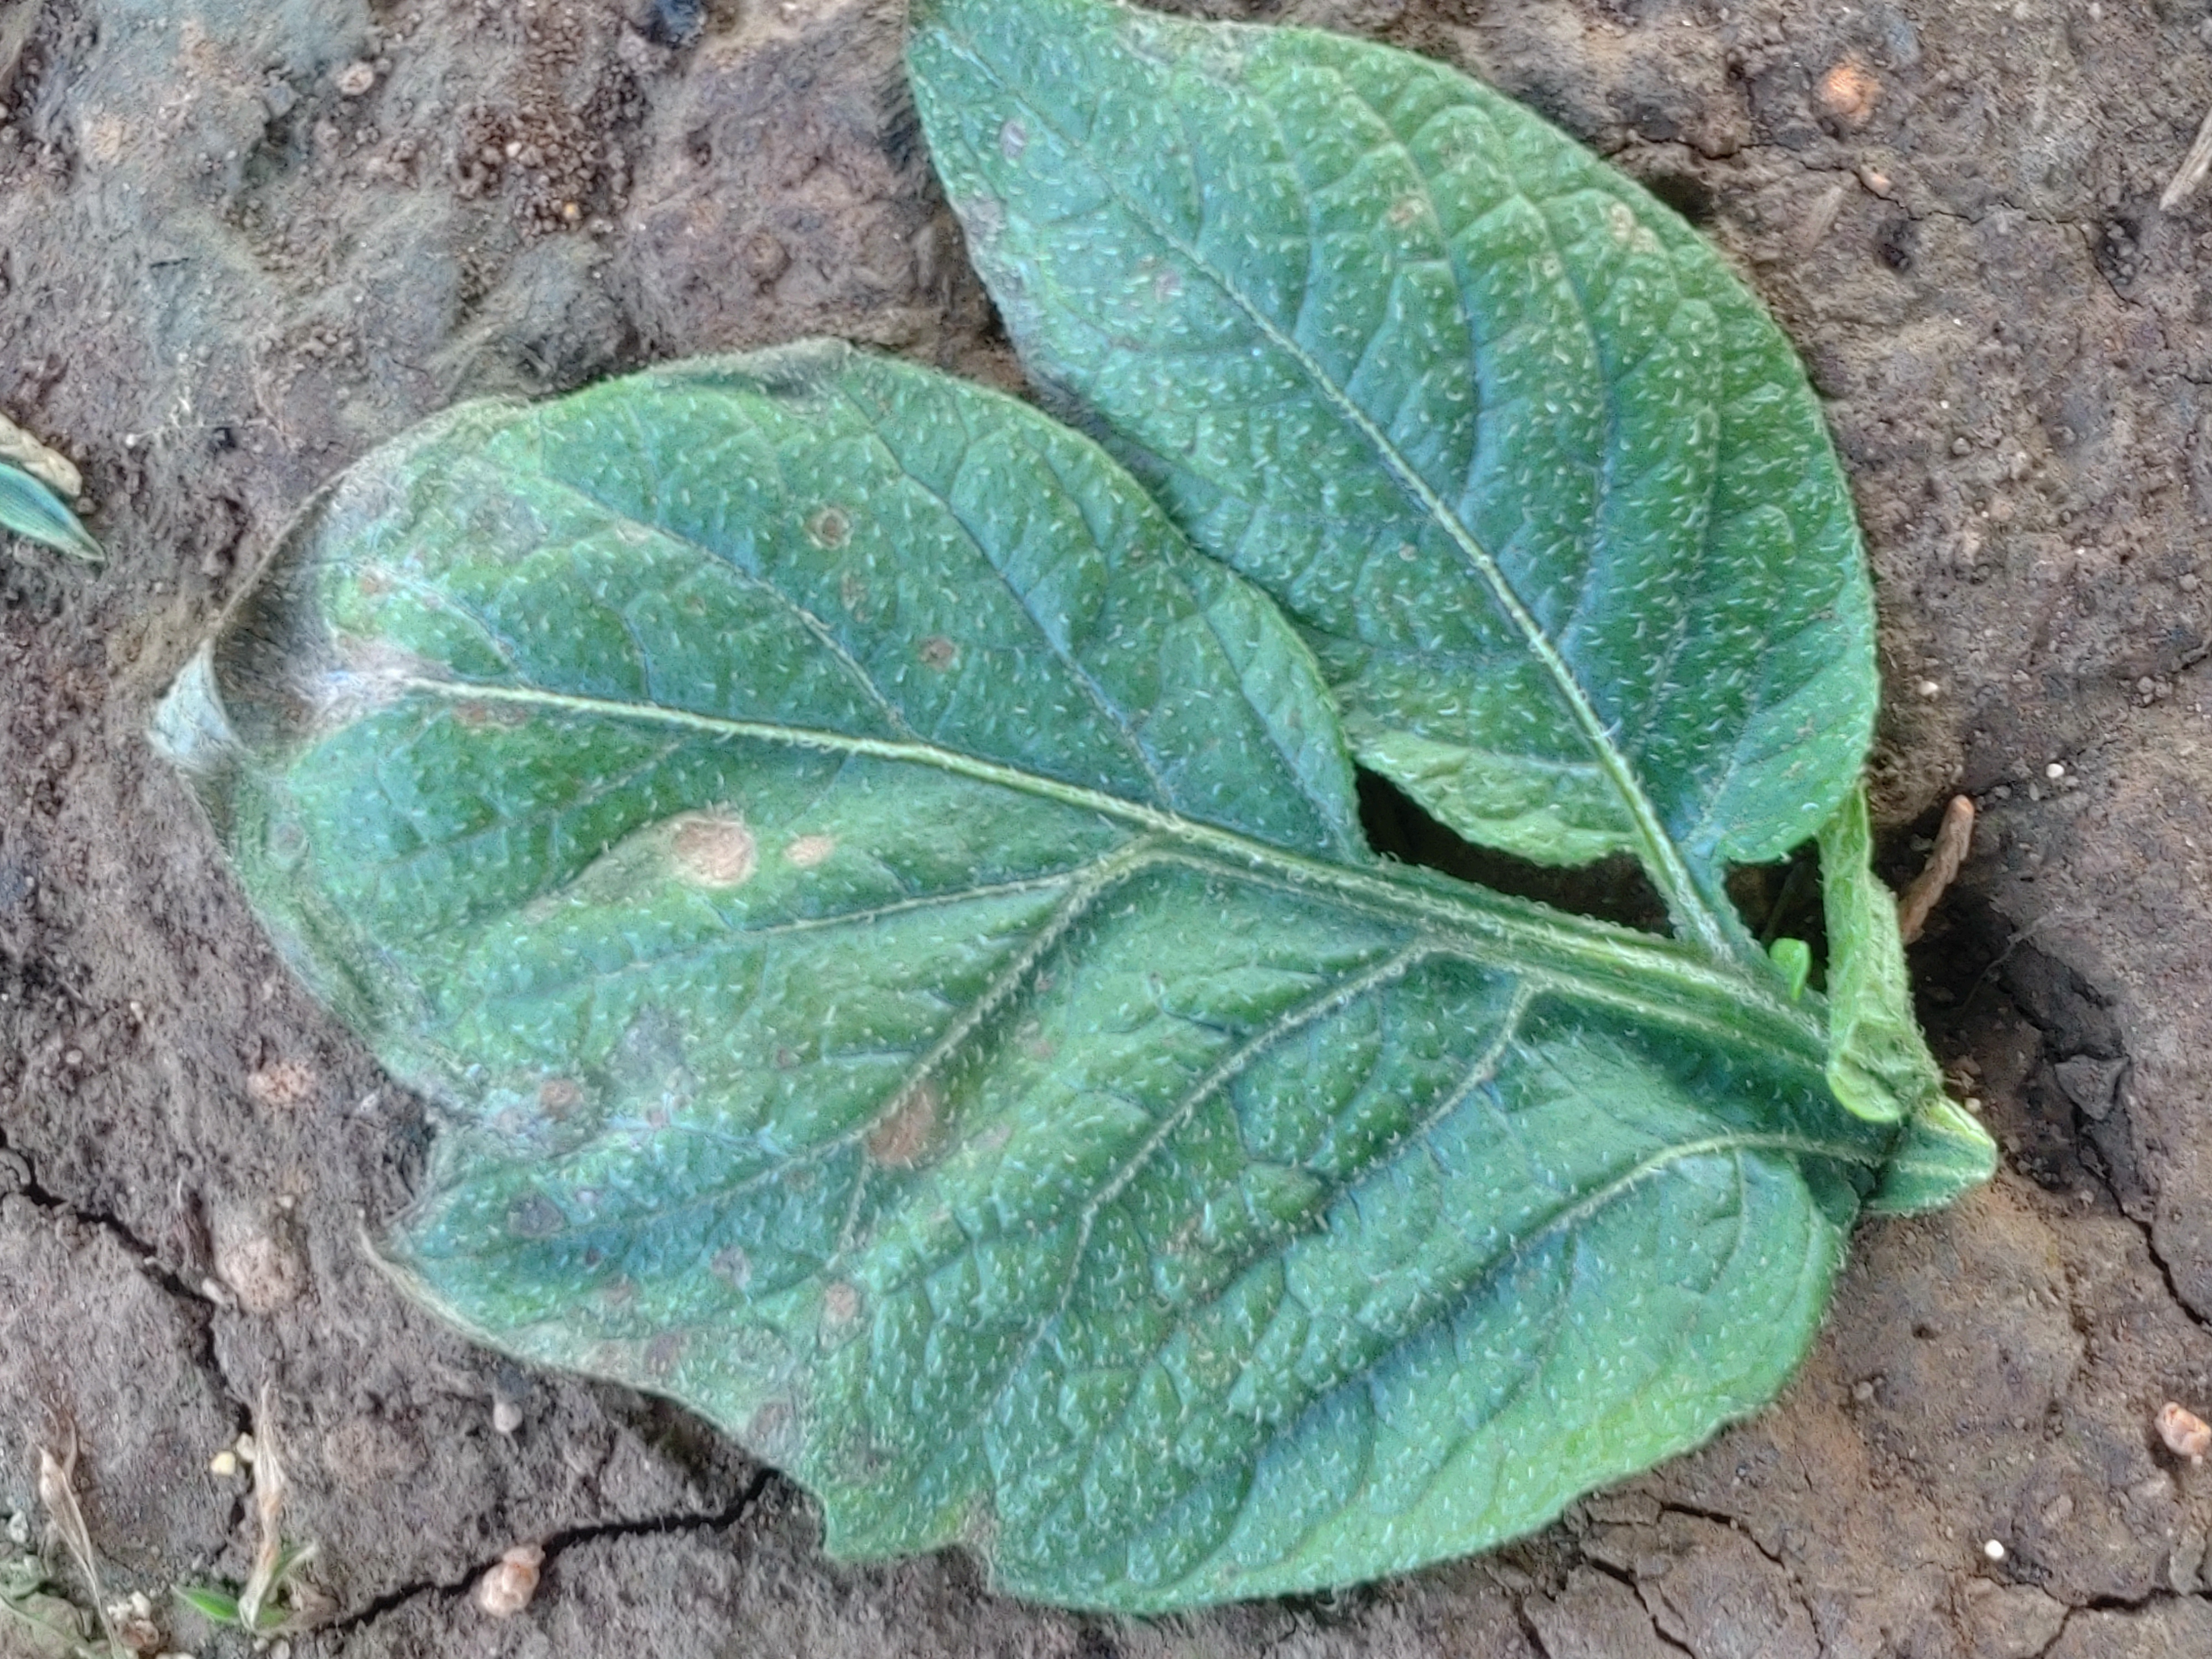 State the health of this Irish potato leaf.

early blight
